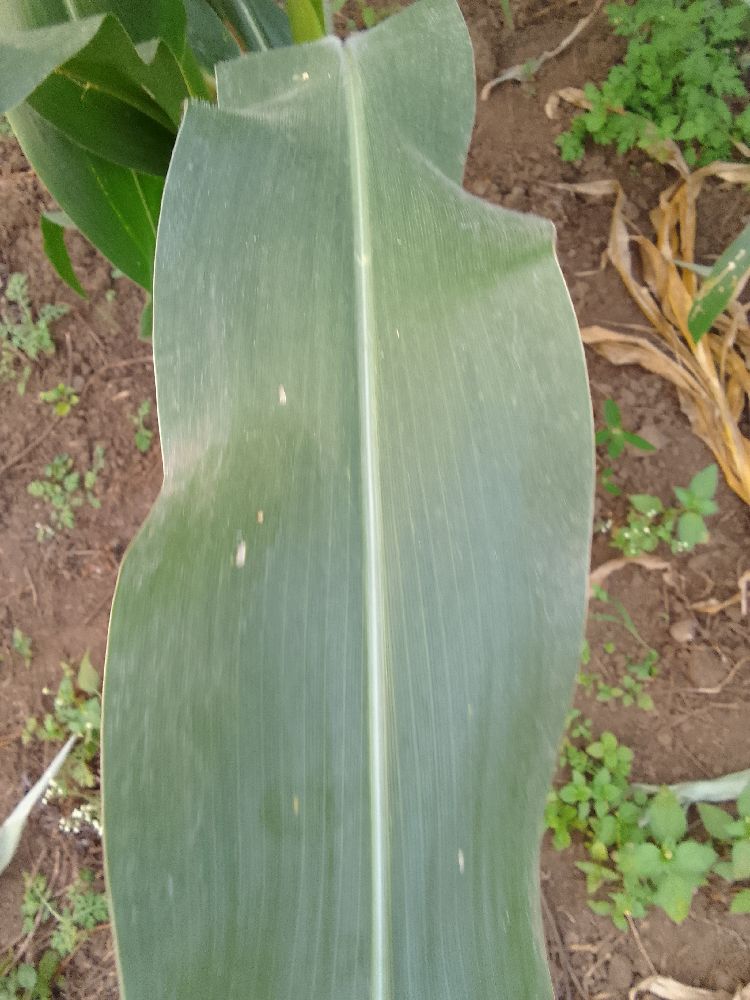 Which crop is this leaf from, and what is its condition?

maize, healthy
